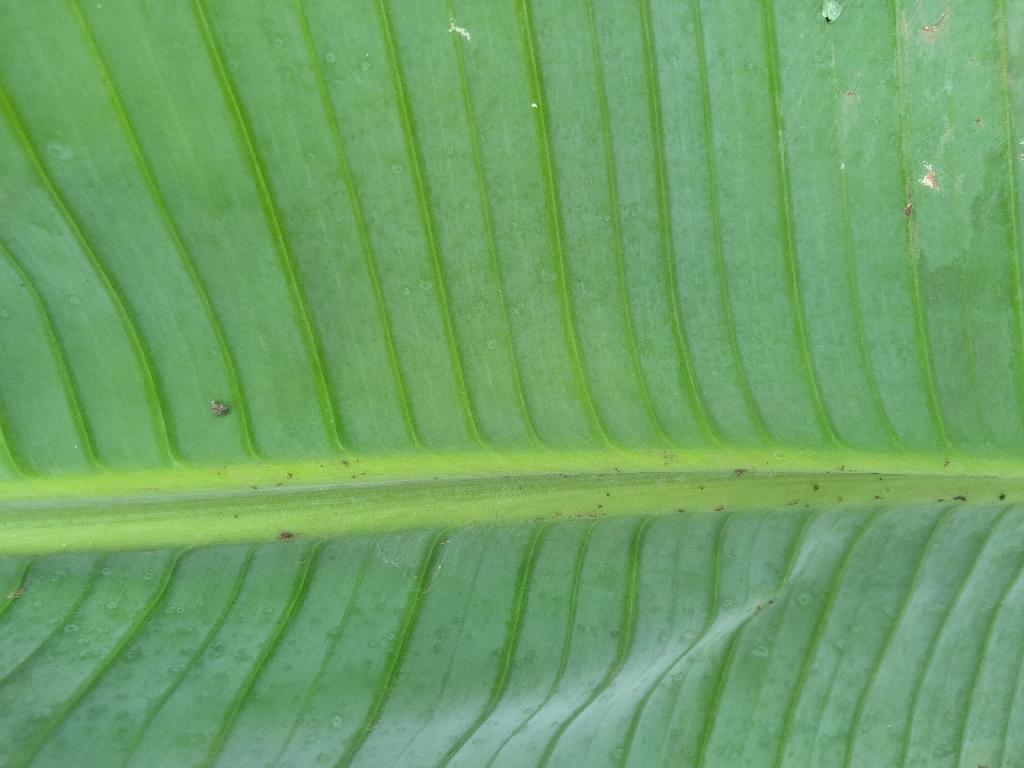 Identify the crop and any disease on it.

banana, healthy
